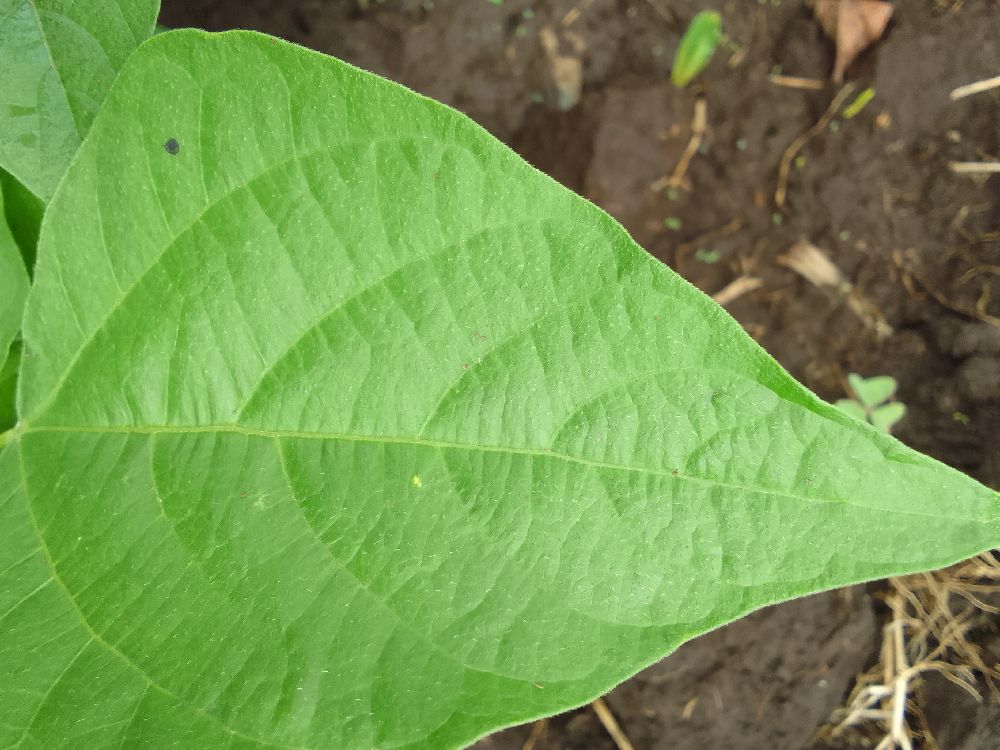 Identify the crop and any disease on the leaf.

common bean, healthy
